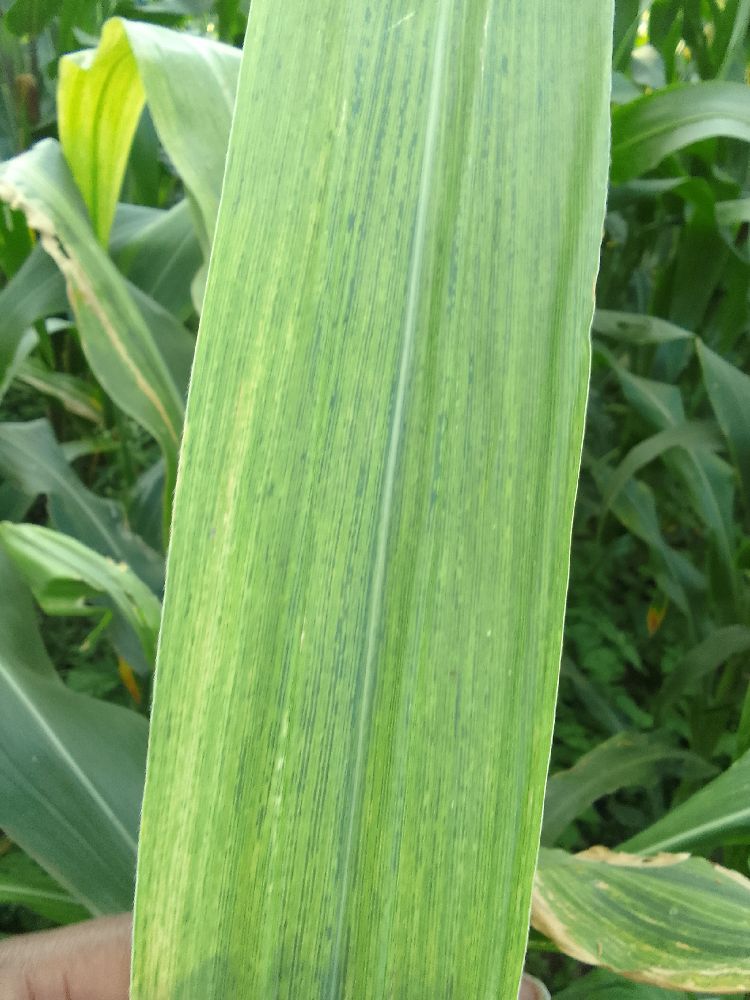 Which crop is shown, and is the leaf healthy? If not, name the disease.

maize, maize lethal necrosis
